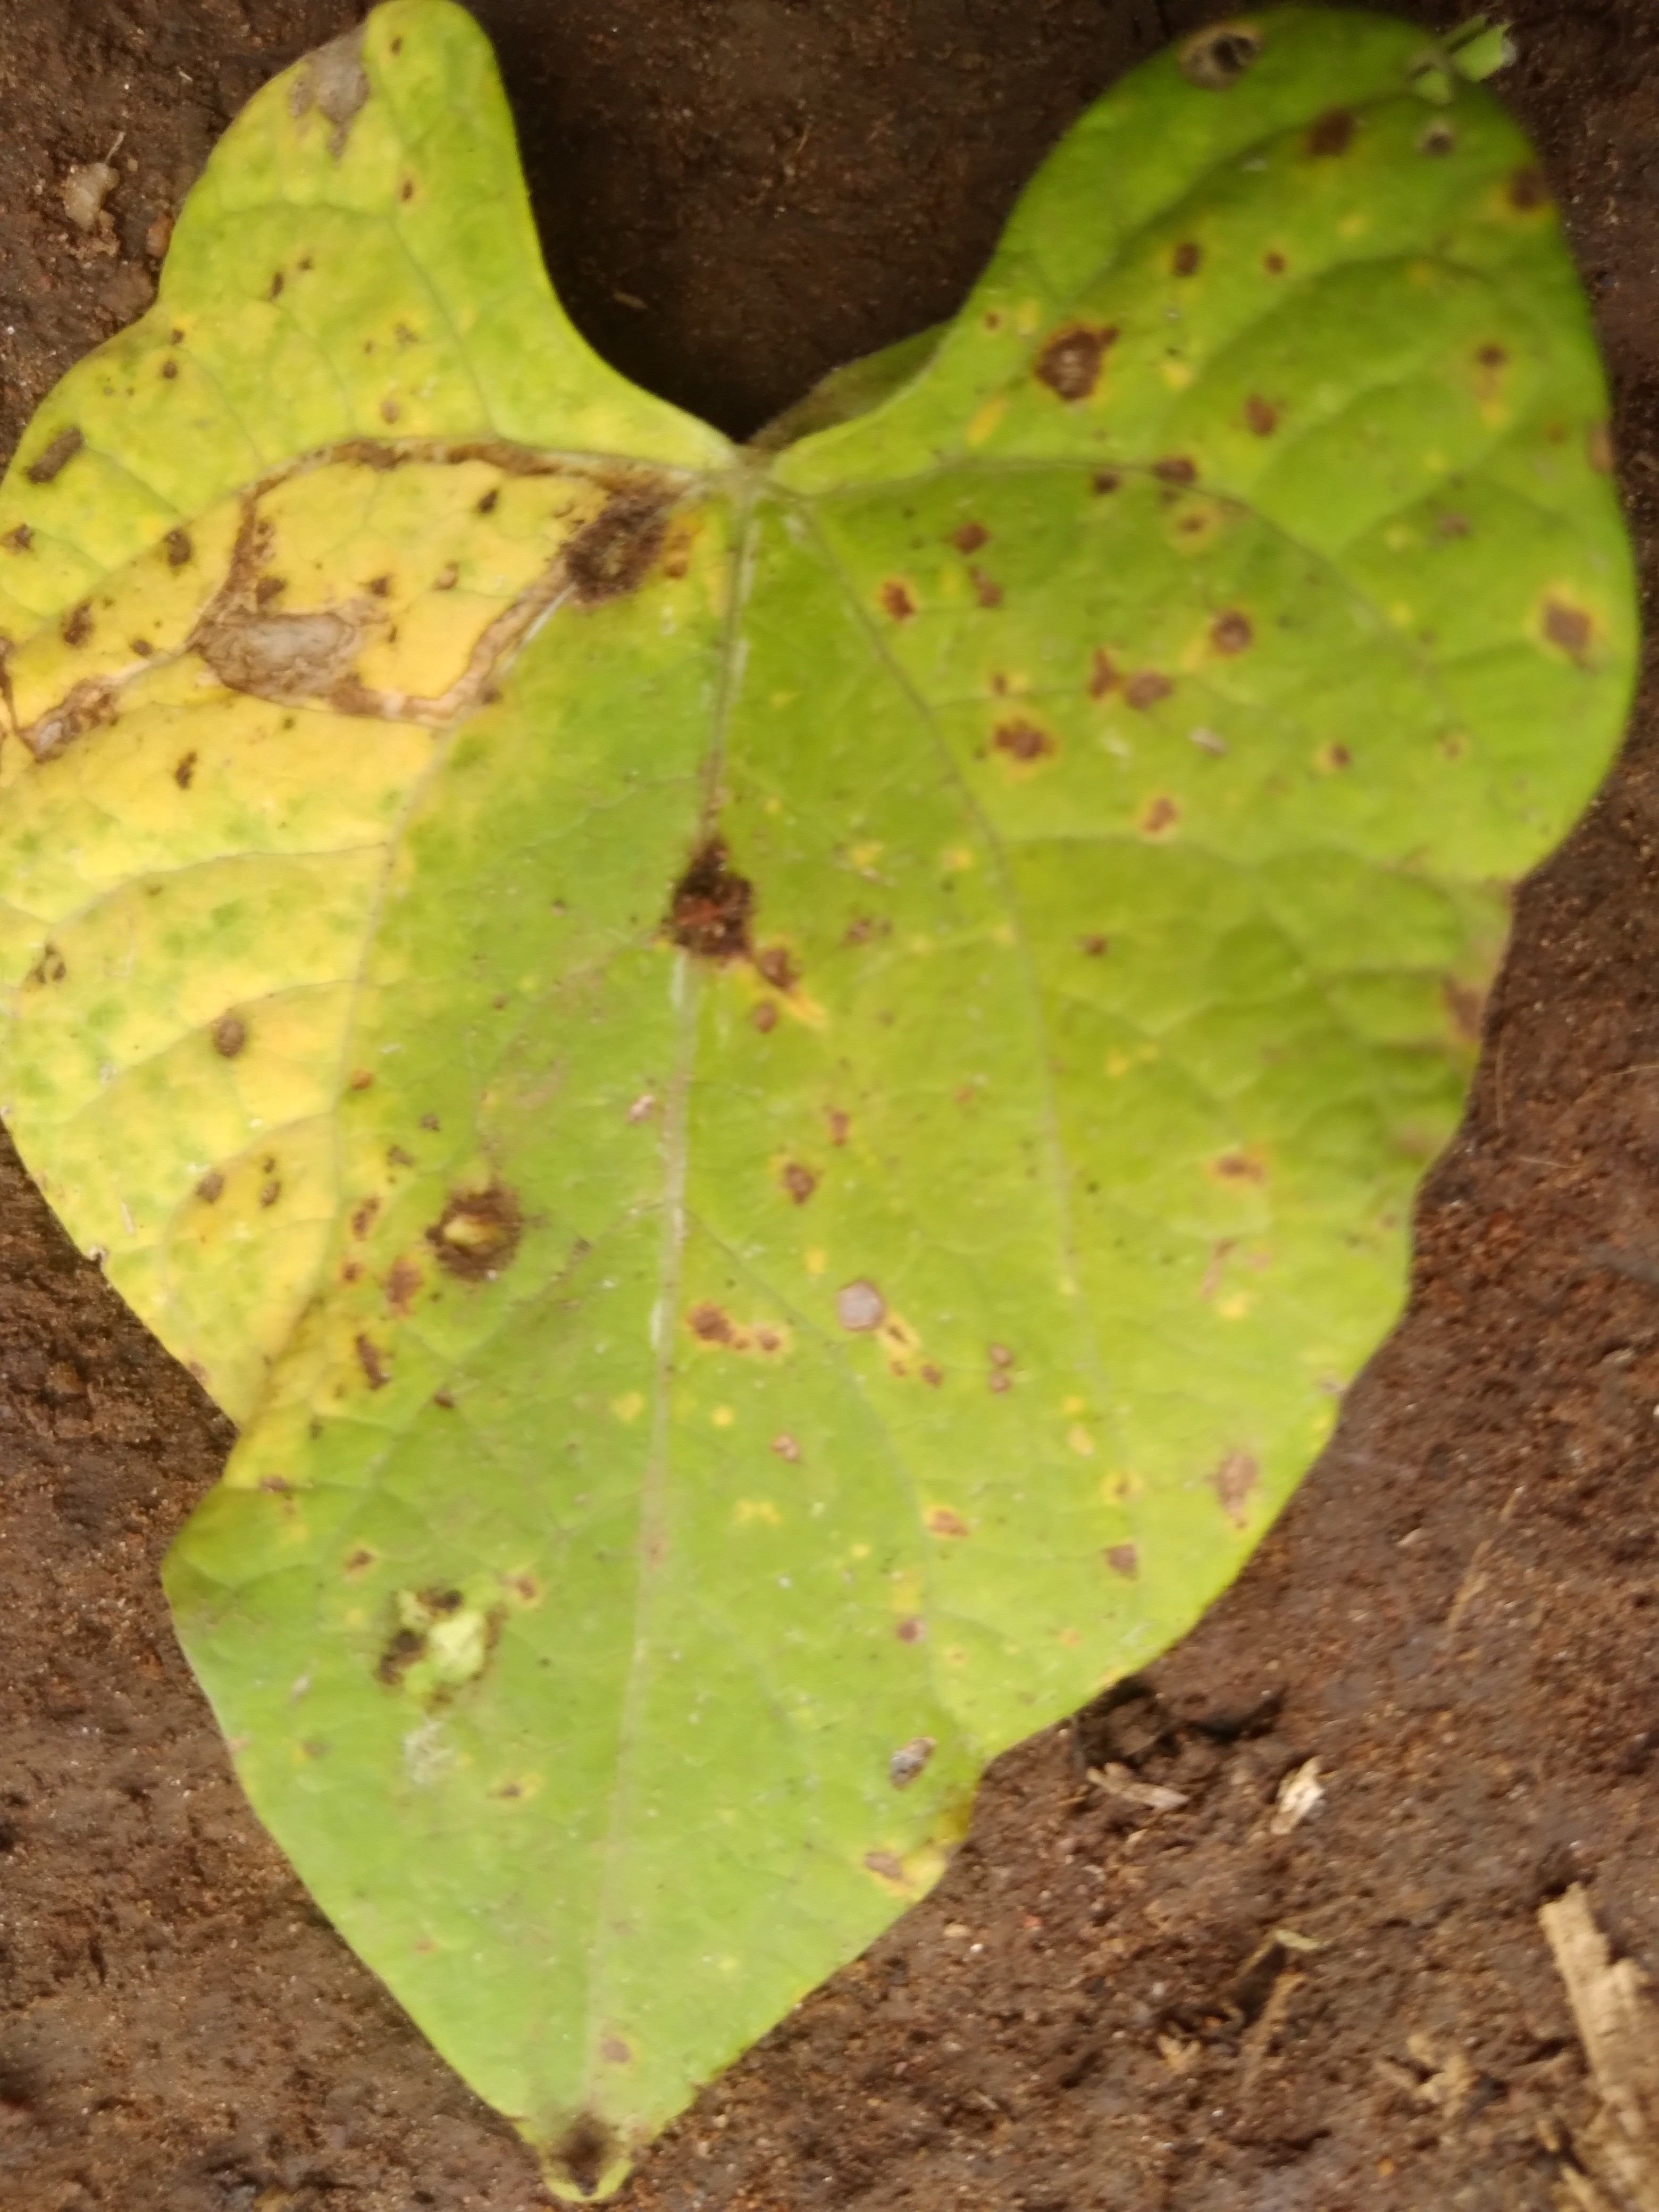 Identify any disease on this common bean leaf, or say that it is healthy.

rust
